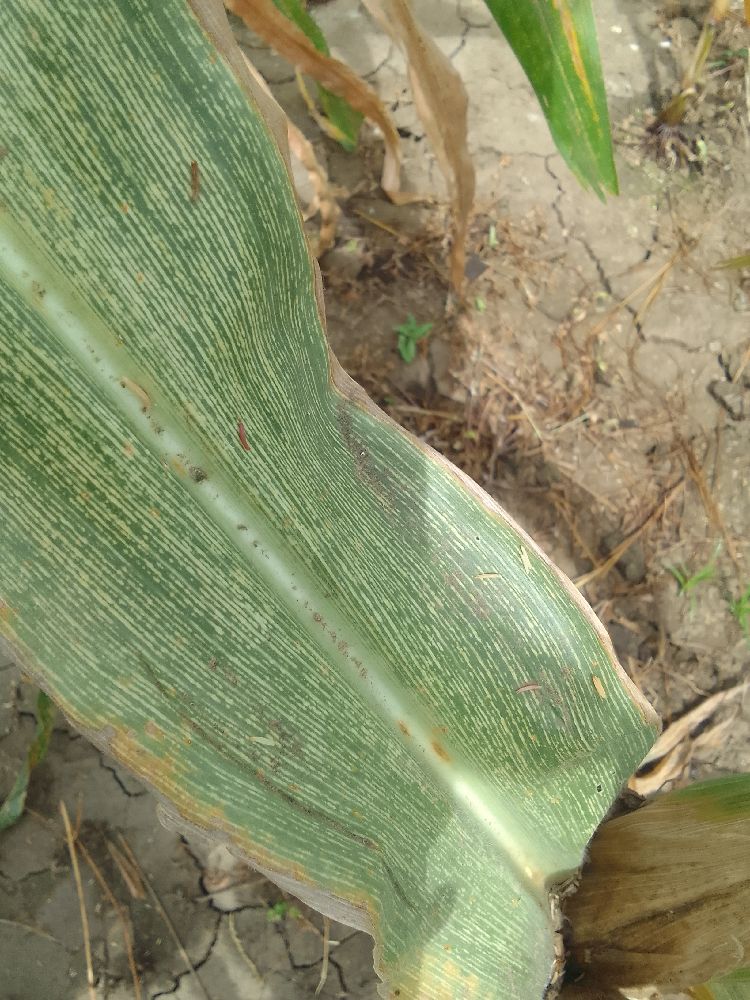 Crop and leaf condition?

maize, maize streak virus
